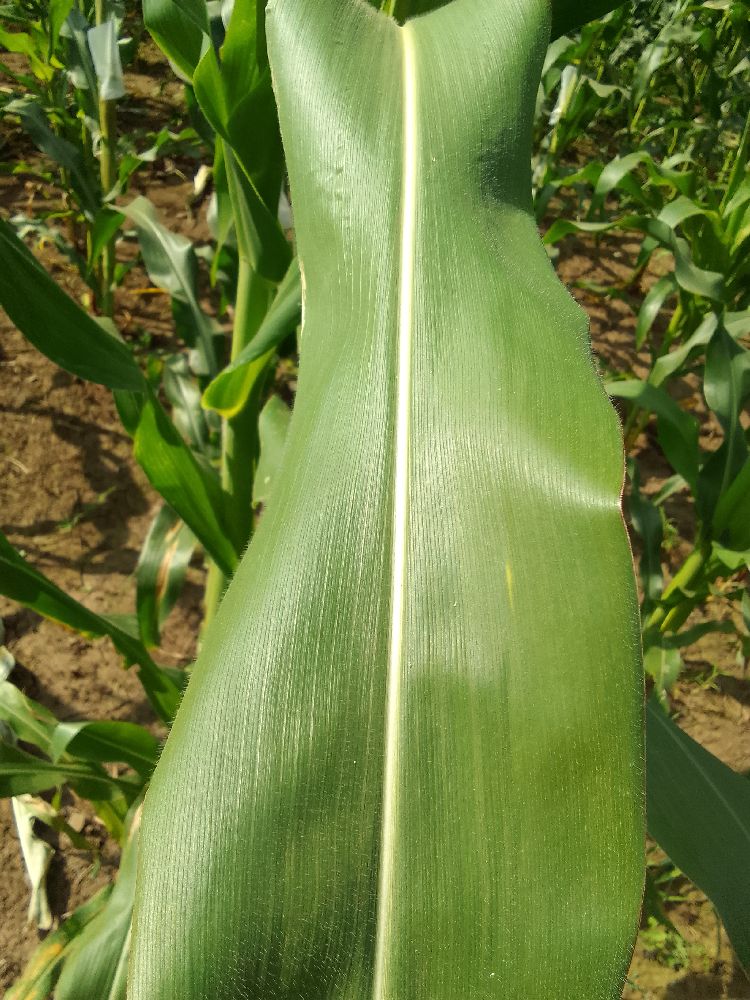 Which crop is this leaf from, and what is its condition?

maize, healthy
